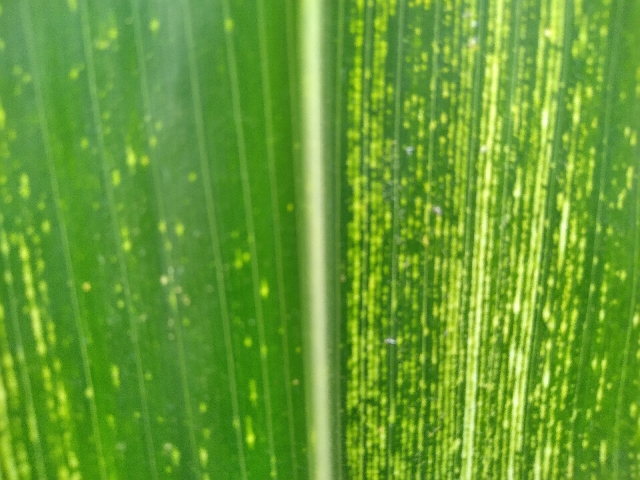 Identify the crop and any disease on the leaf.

maize, maize streak virus
